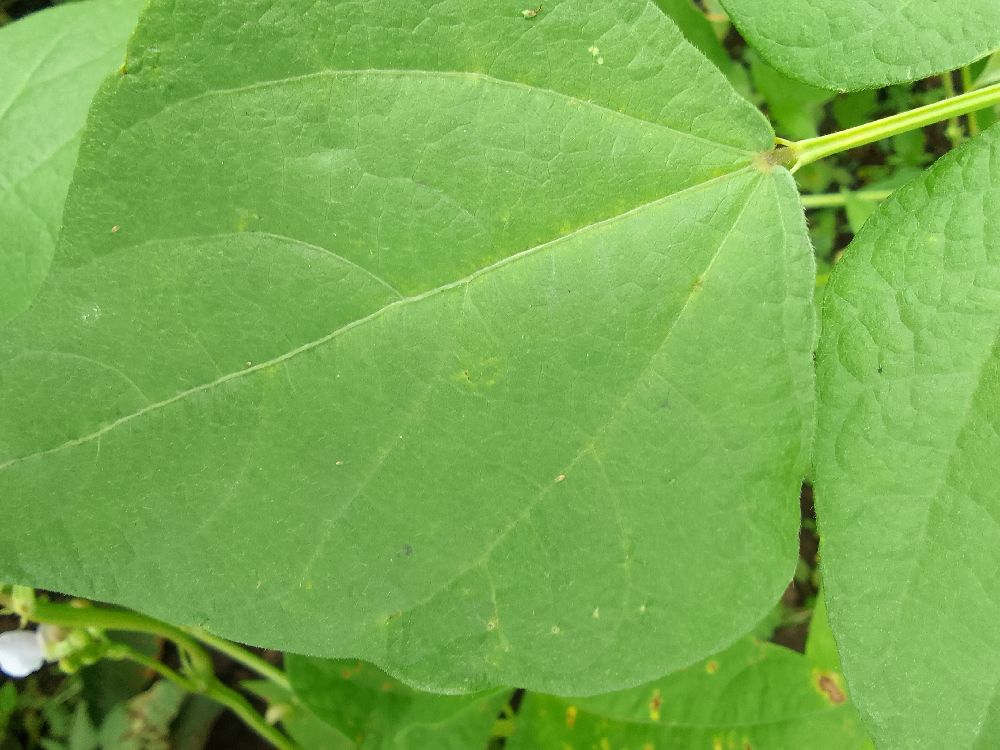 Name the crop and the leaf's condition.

common bean, healthy
